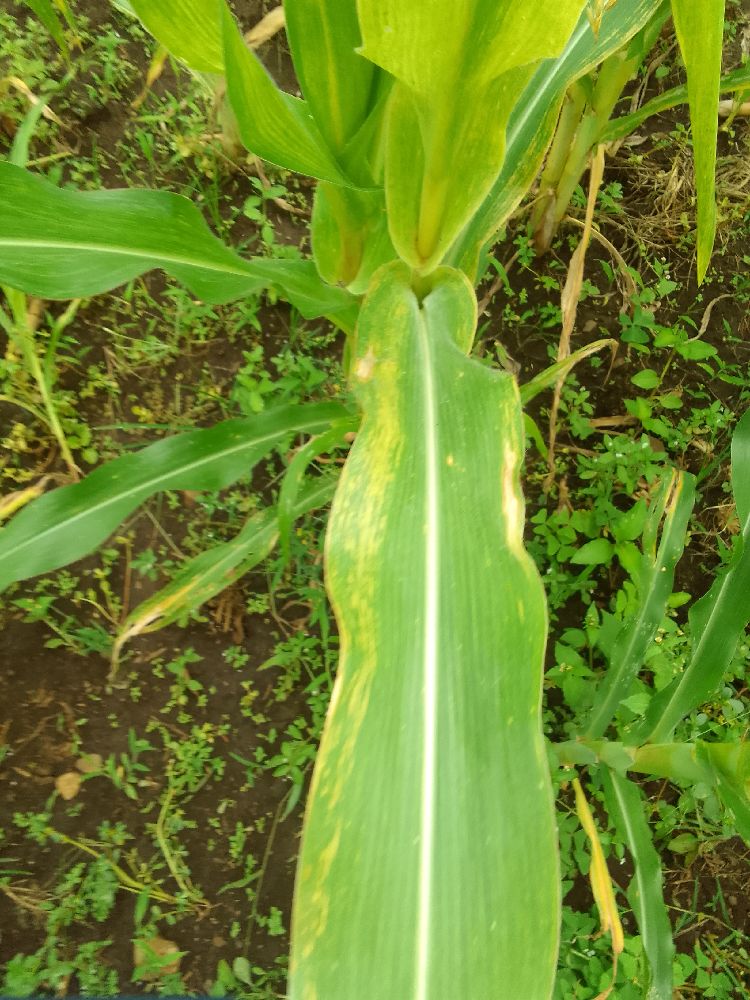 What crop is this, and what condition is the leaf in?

maize, maize lethal necrosis
